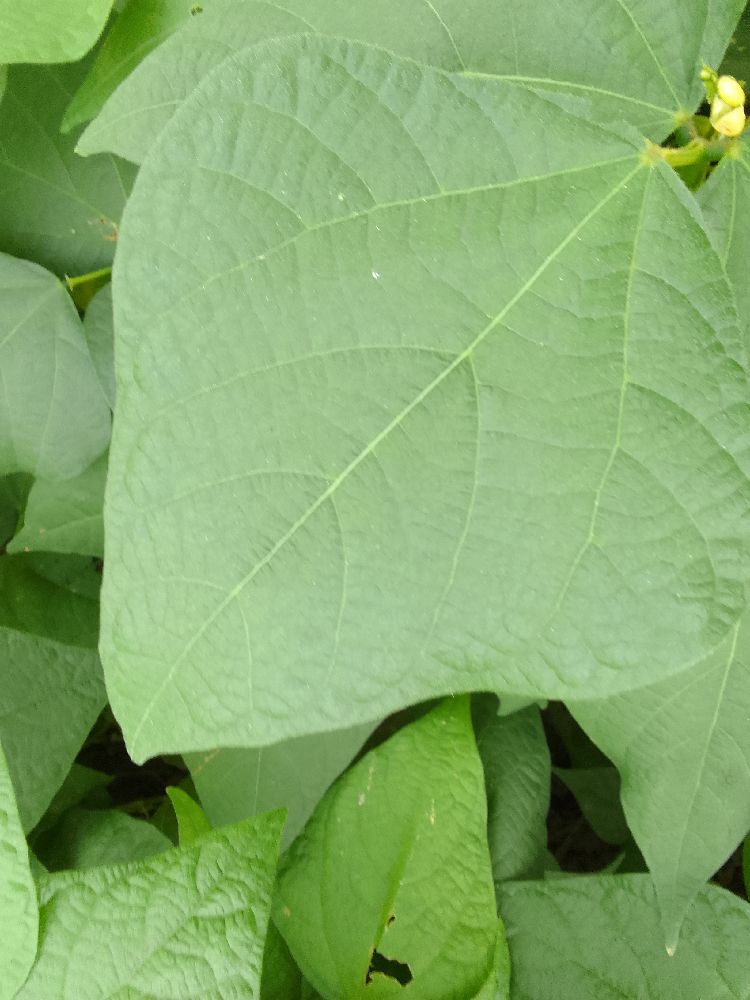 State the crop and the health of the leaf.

common bean, healthy
